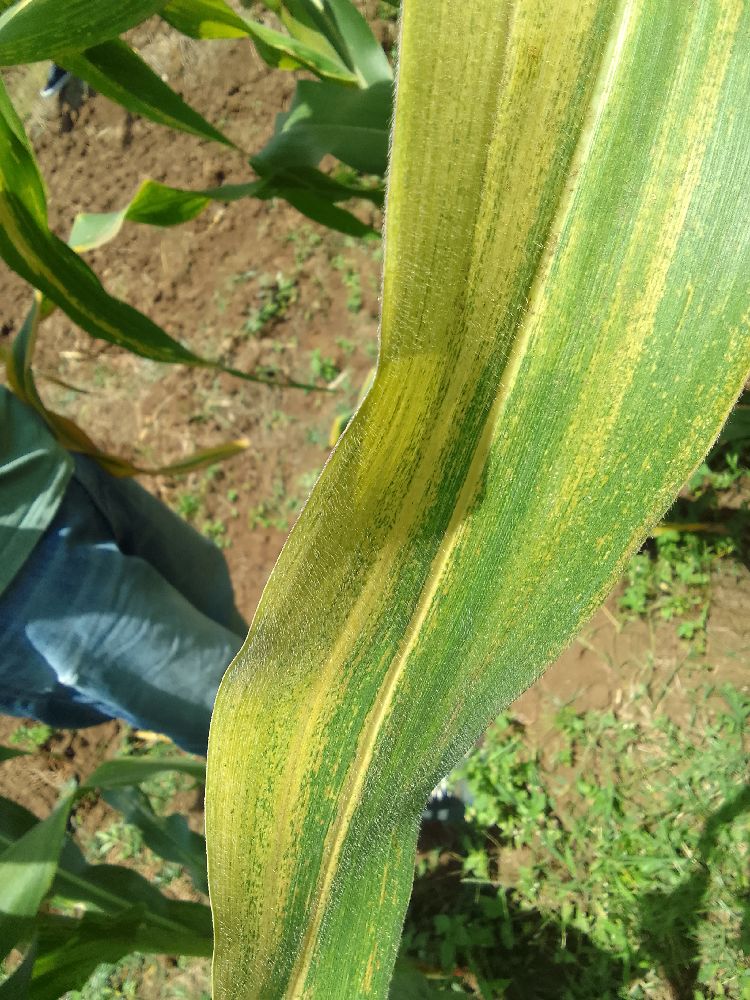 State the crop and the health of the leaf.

maize, maize lethal necrosis
